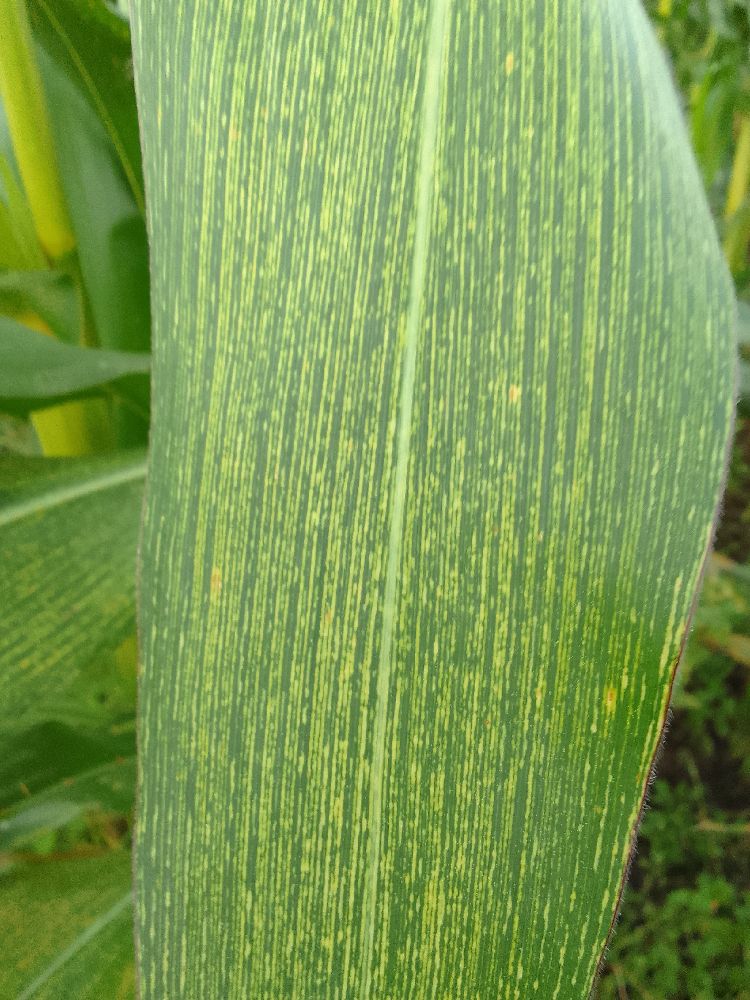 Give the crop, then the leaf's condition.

maize, maize streak virus
